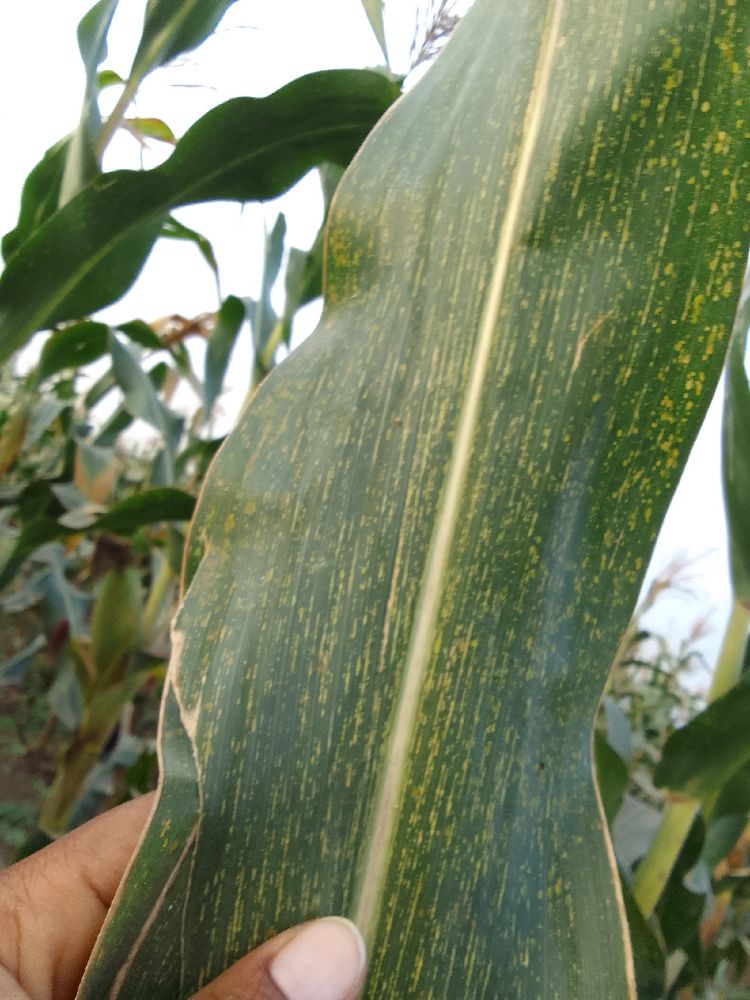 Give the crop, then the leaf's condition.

maize, maize streak virus
